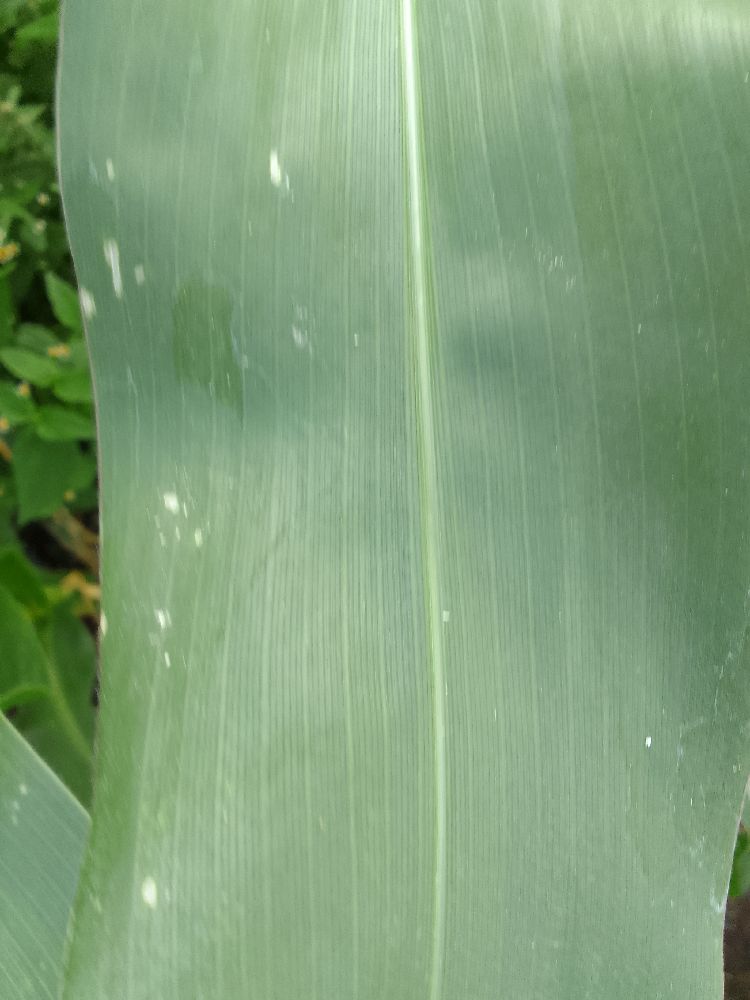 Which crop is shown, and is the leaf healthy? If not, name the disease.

maize, healthy
